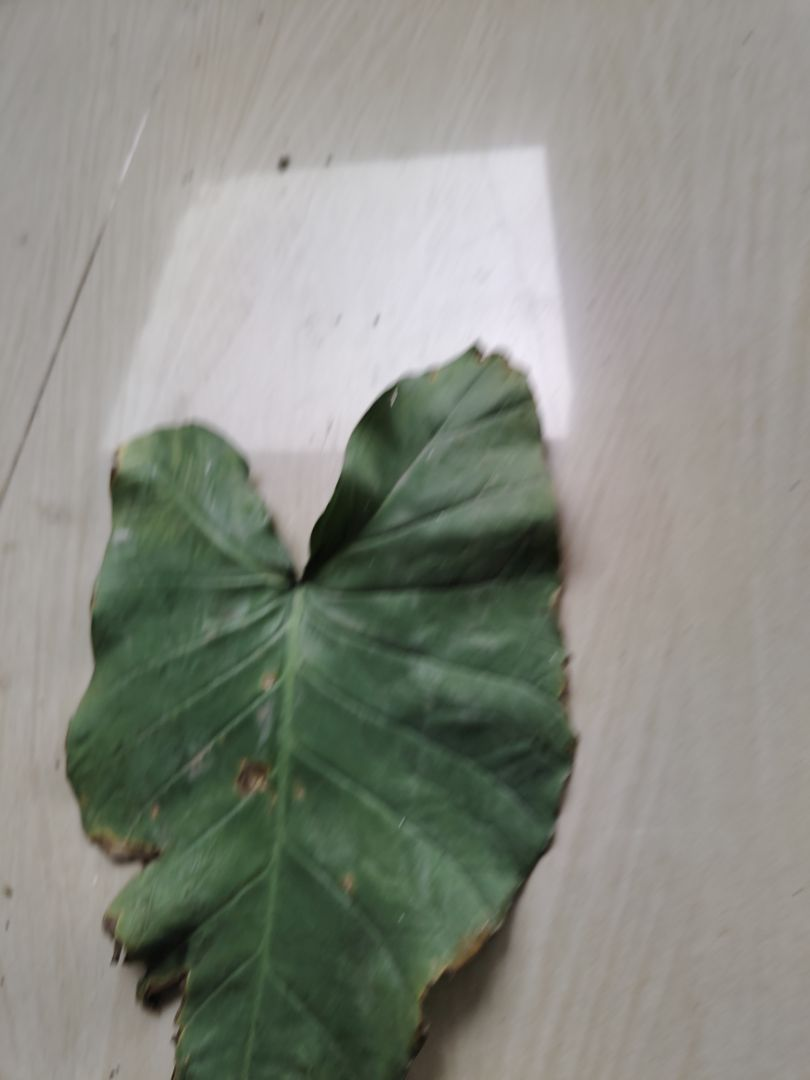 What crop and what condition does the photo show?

taro, leaf blight
